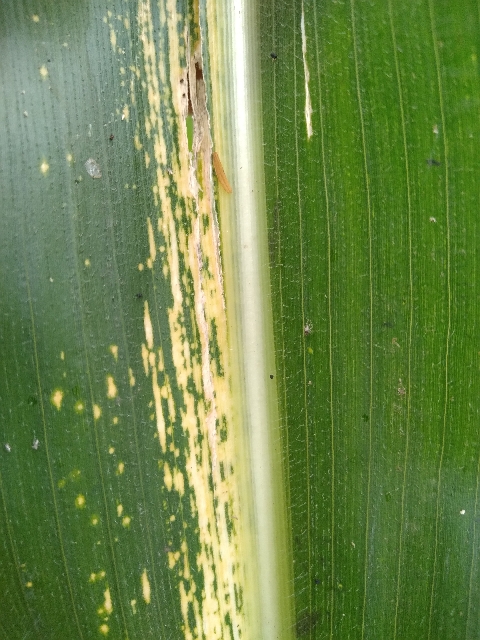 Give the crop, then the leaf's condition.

maize, maize streak virus
